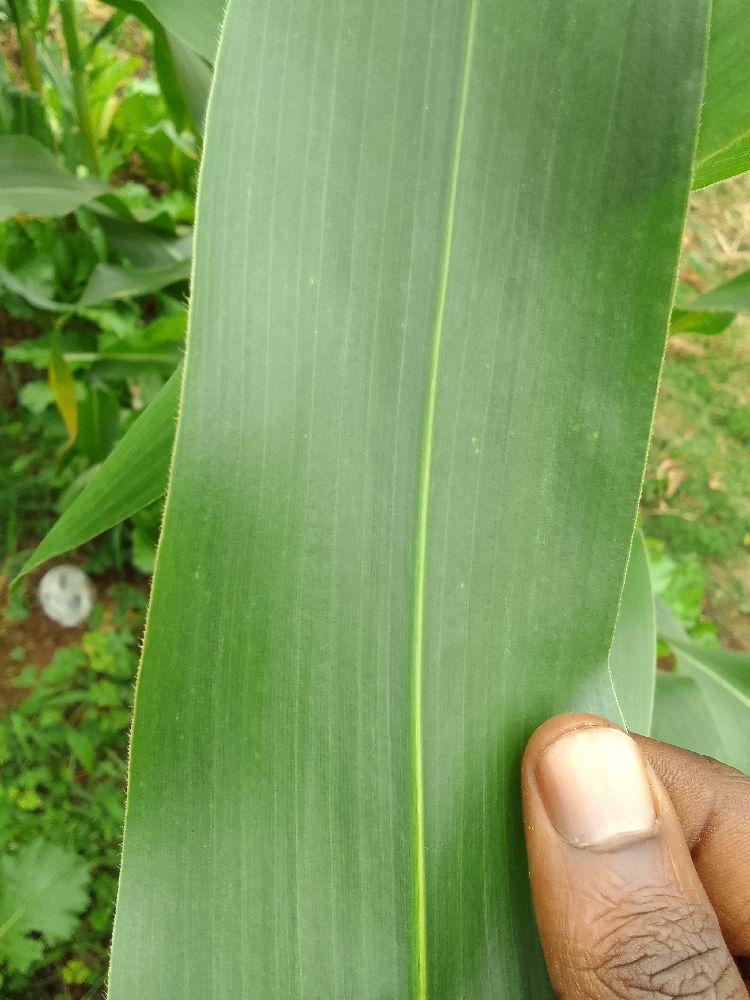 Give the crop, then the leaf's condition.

maize, healthy
